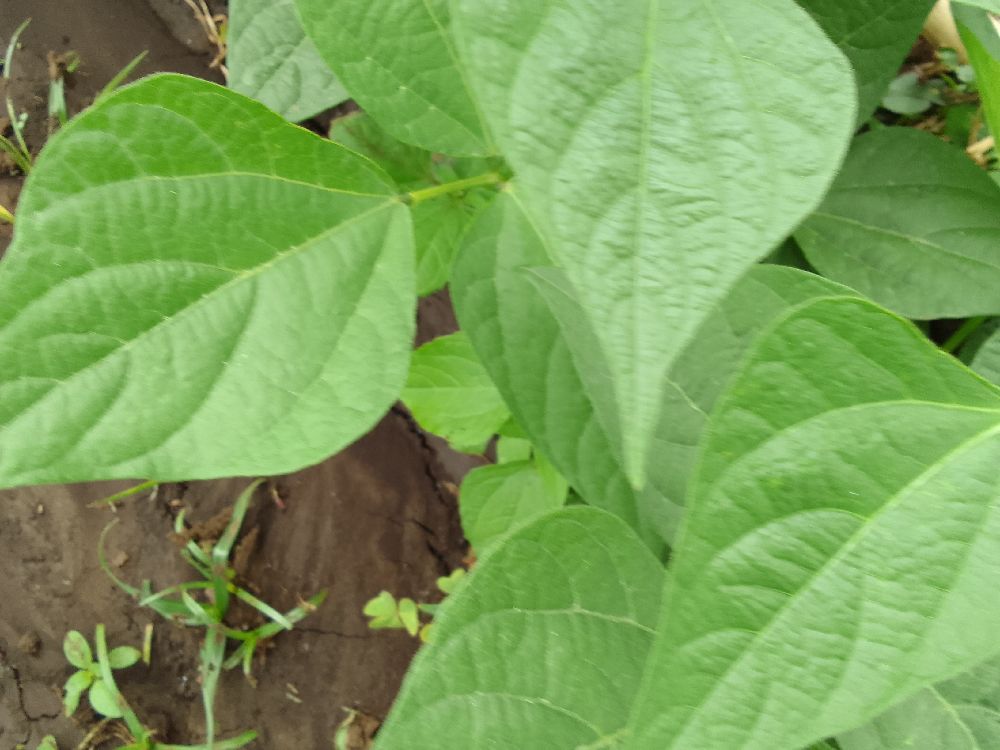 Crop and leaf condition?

common bean, healthy
